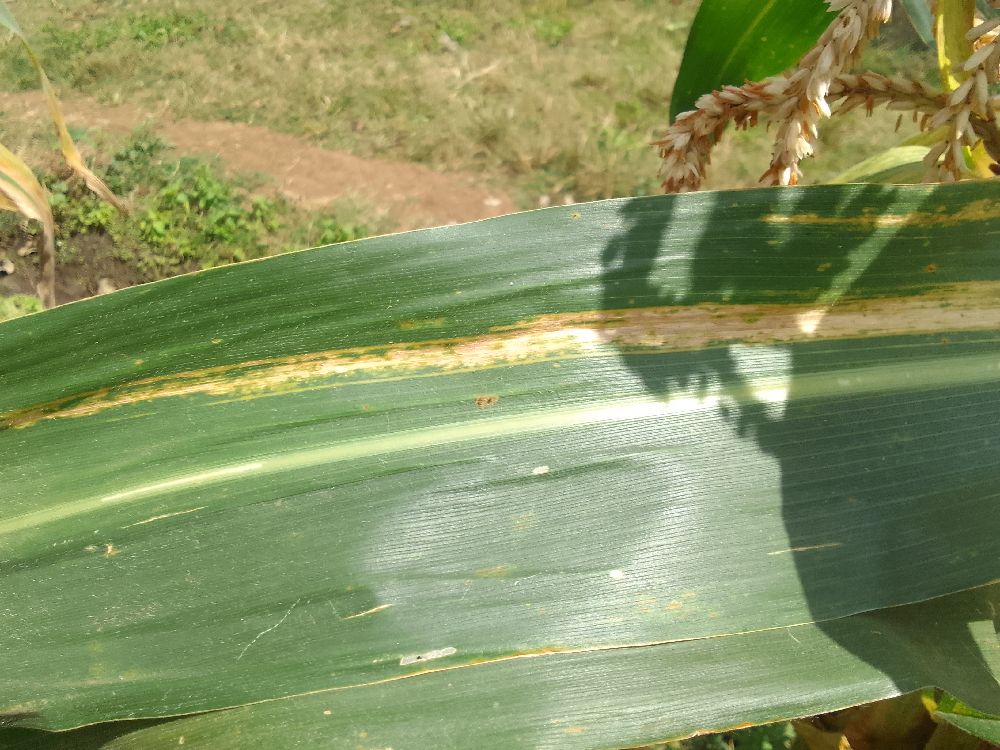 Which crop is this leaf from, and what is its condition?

maize, maize lethal necrosis
